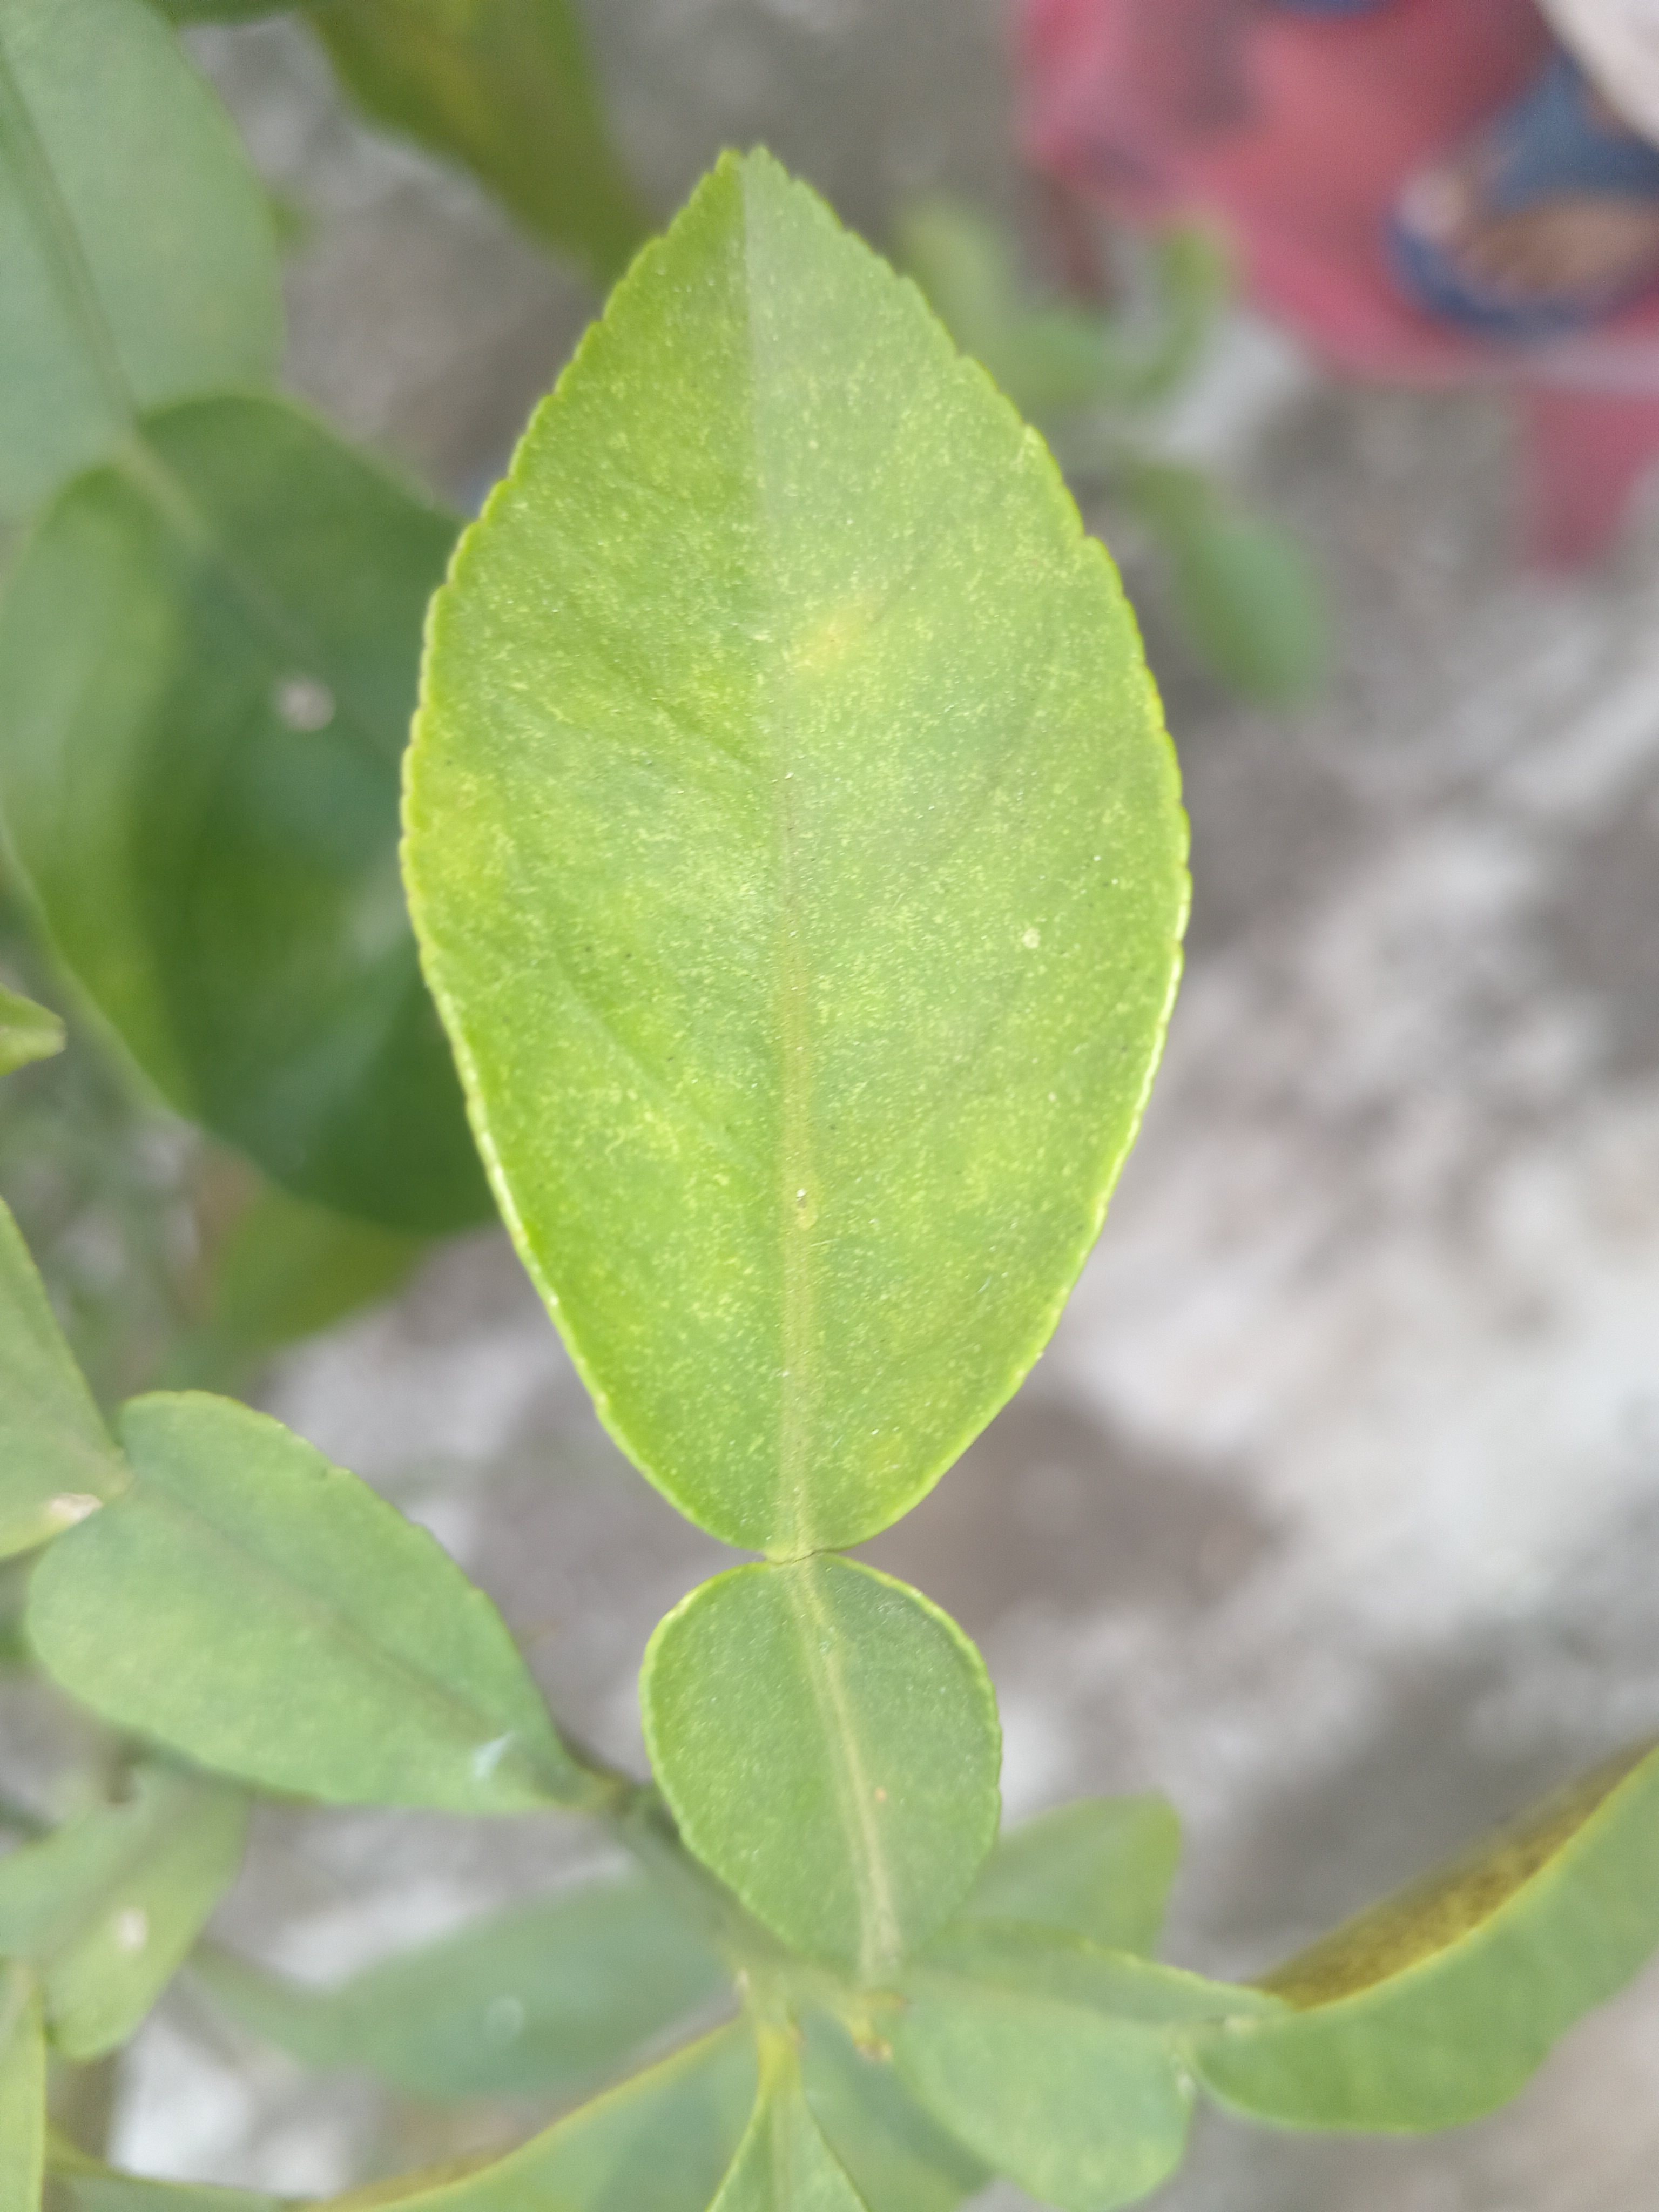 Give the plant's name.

lemon
